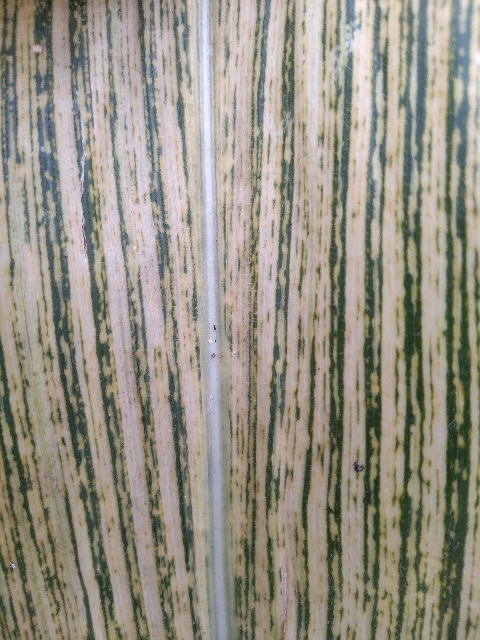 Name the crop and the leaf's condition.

maize, maize streak virus
